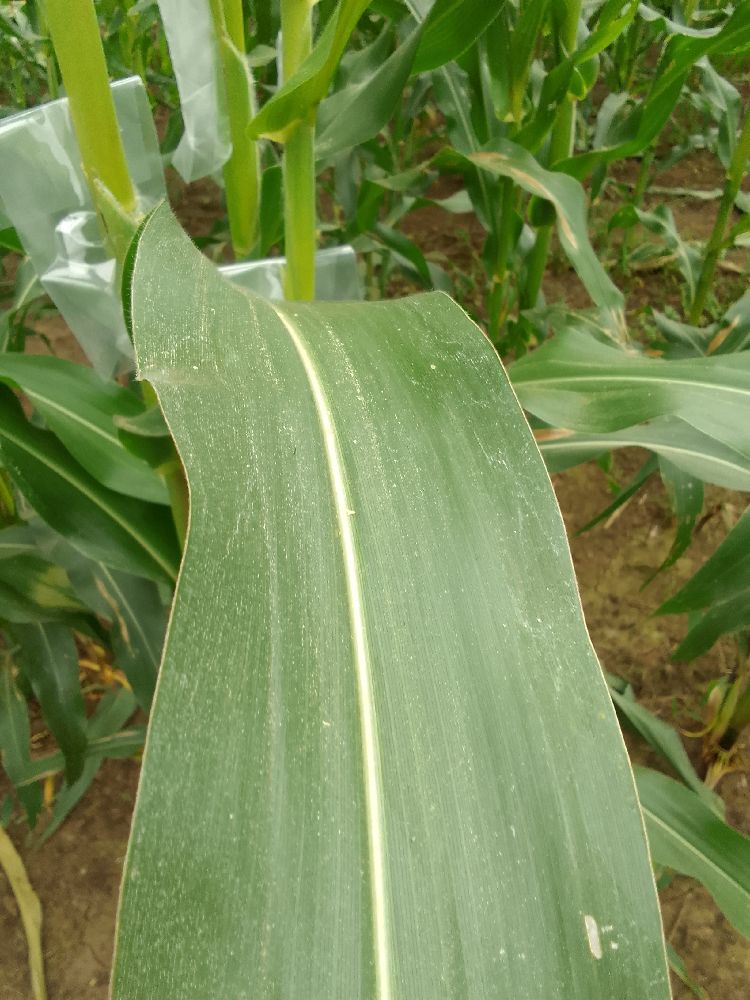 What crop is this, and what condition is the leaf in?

maize, healthy
